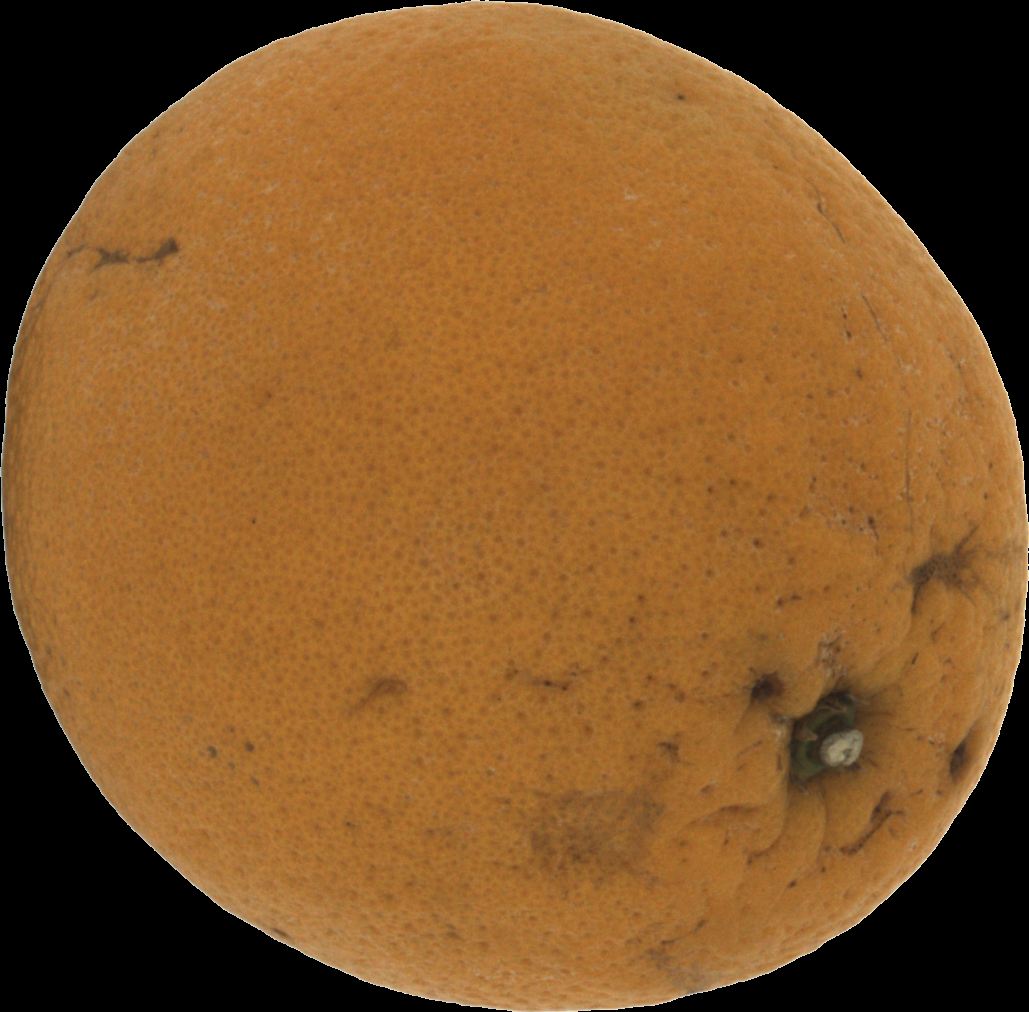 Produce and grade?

orange, bad
